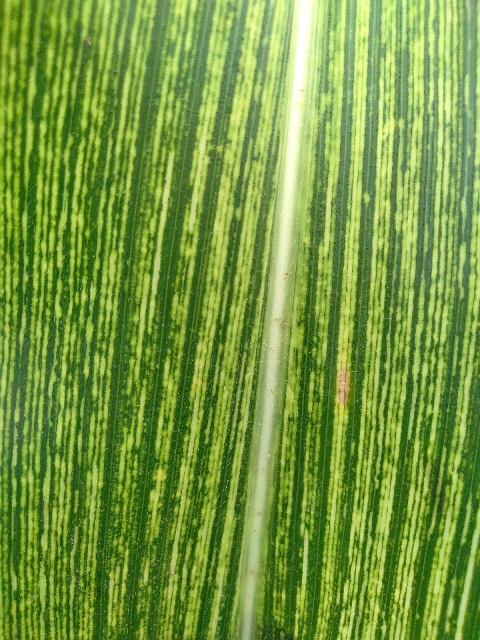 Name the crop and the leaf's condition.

maize, maize streak virus
